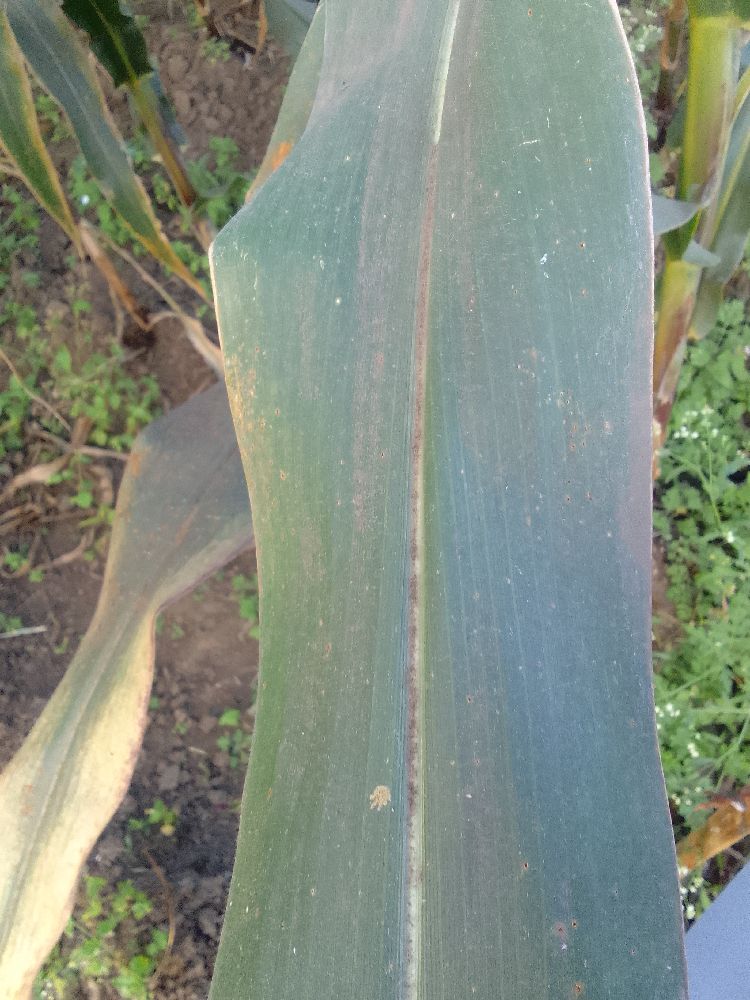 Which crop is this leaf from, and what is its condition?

maize, healthy
